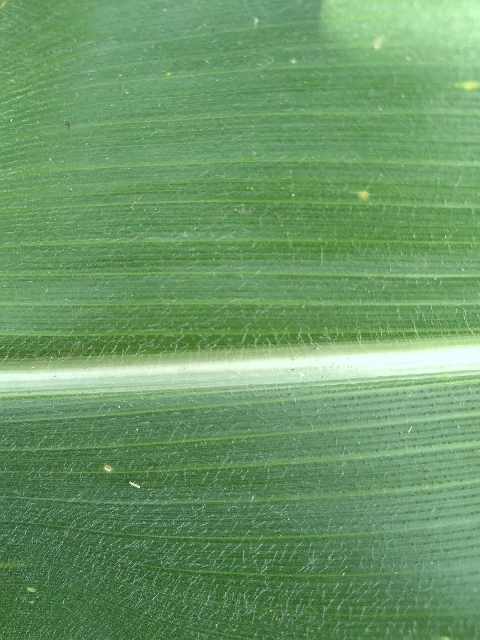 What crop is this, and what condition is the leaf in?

maize, healthy
